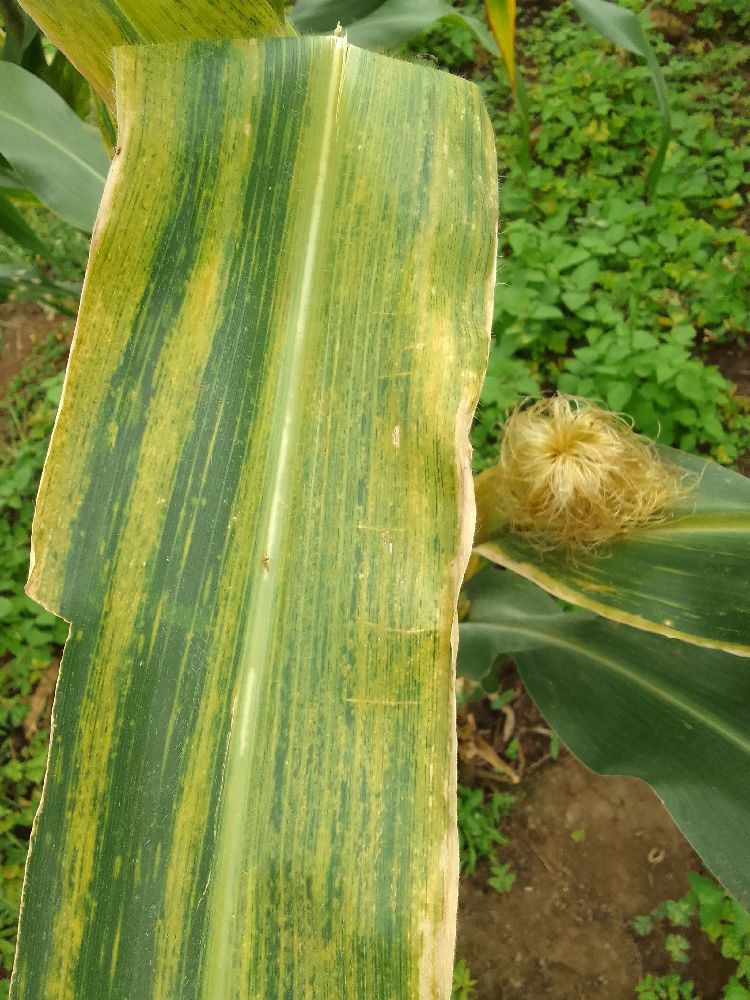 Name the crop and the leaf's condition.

maize, maize lethal necrosis
